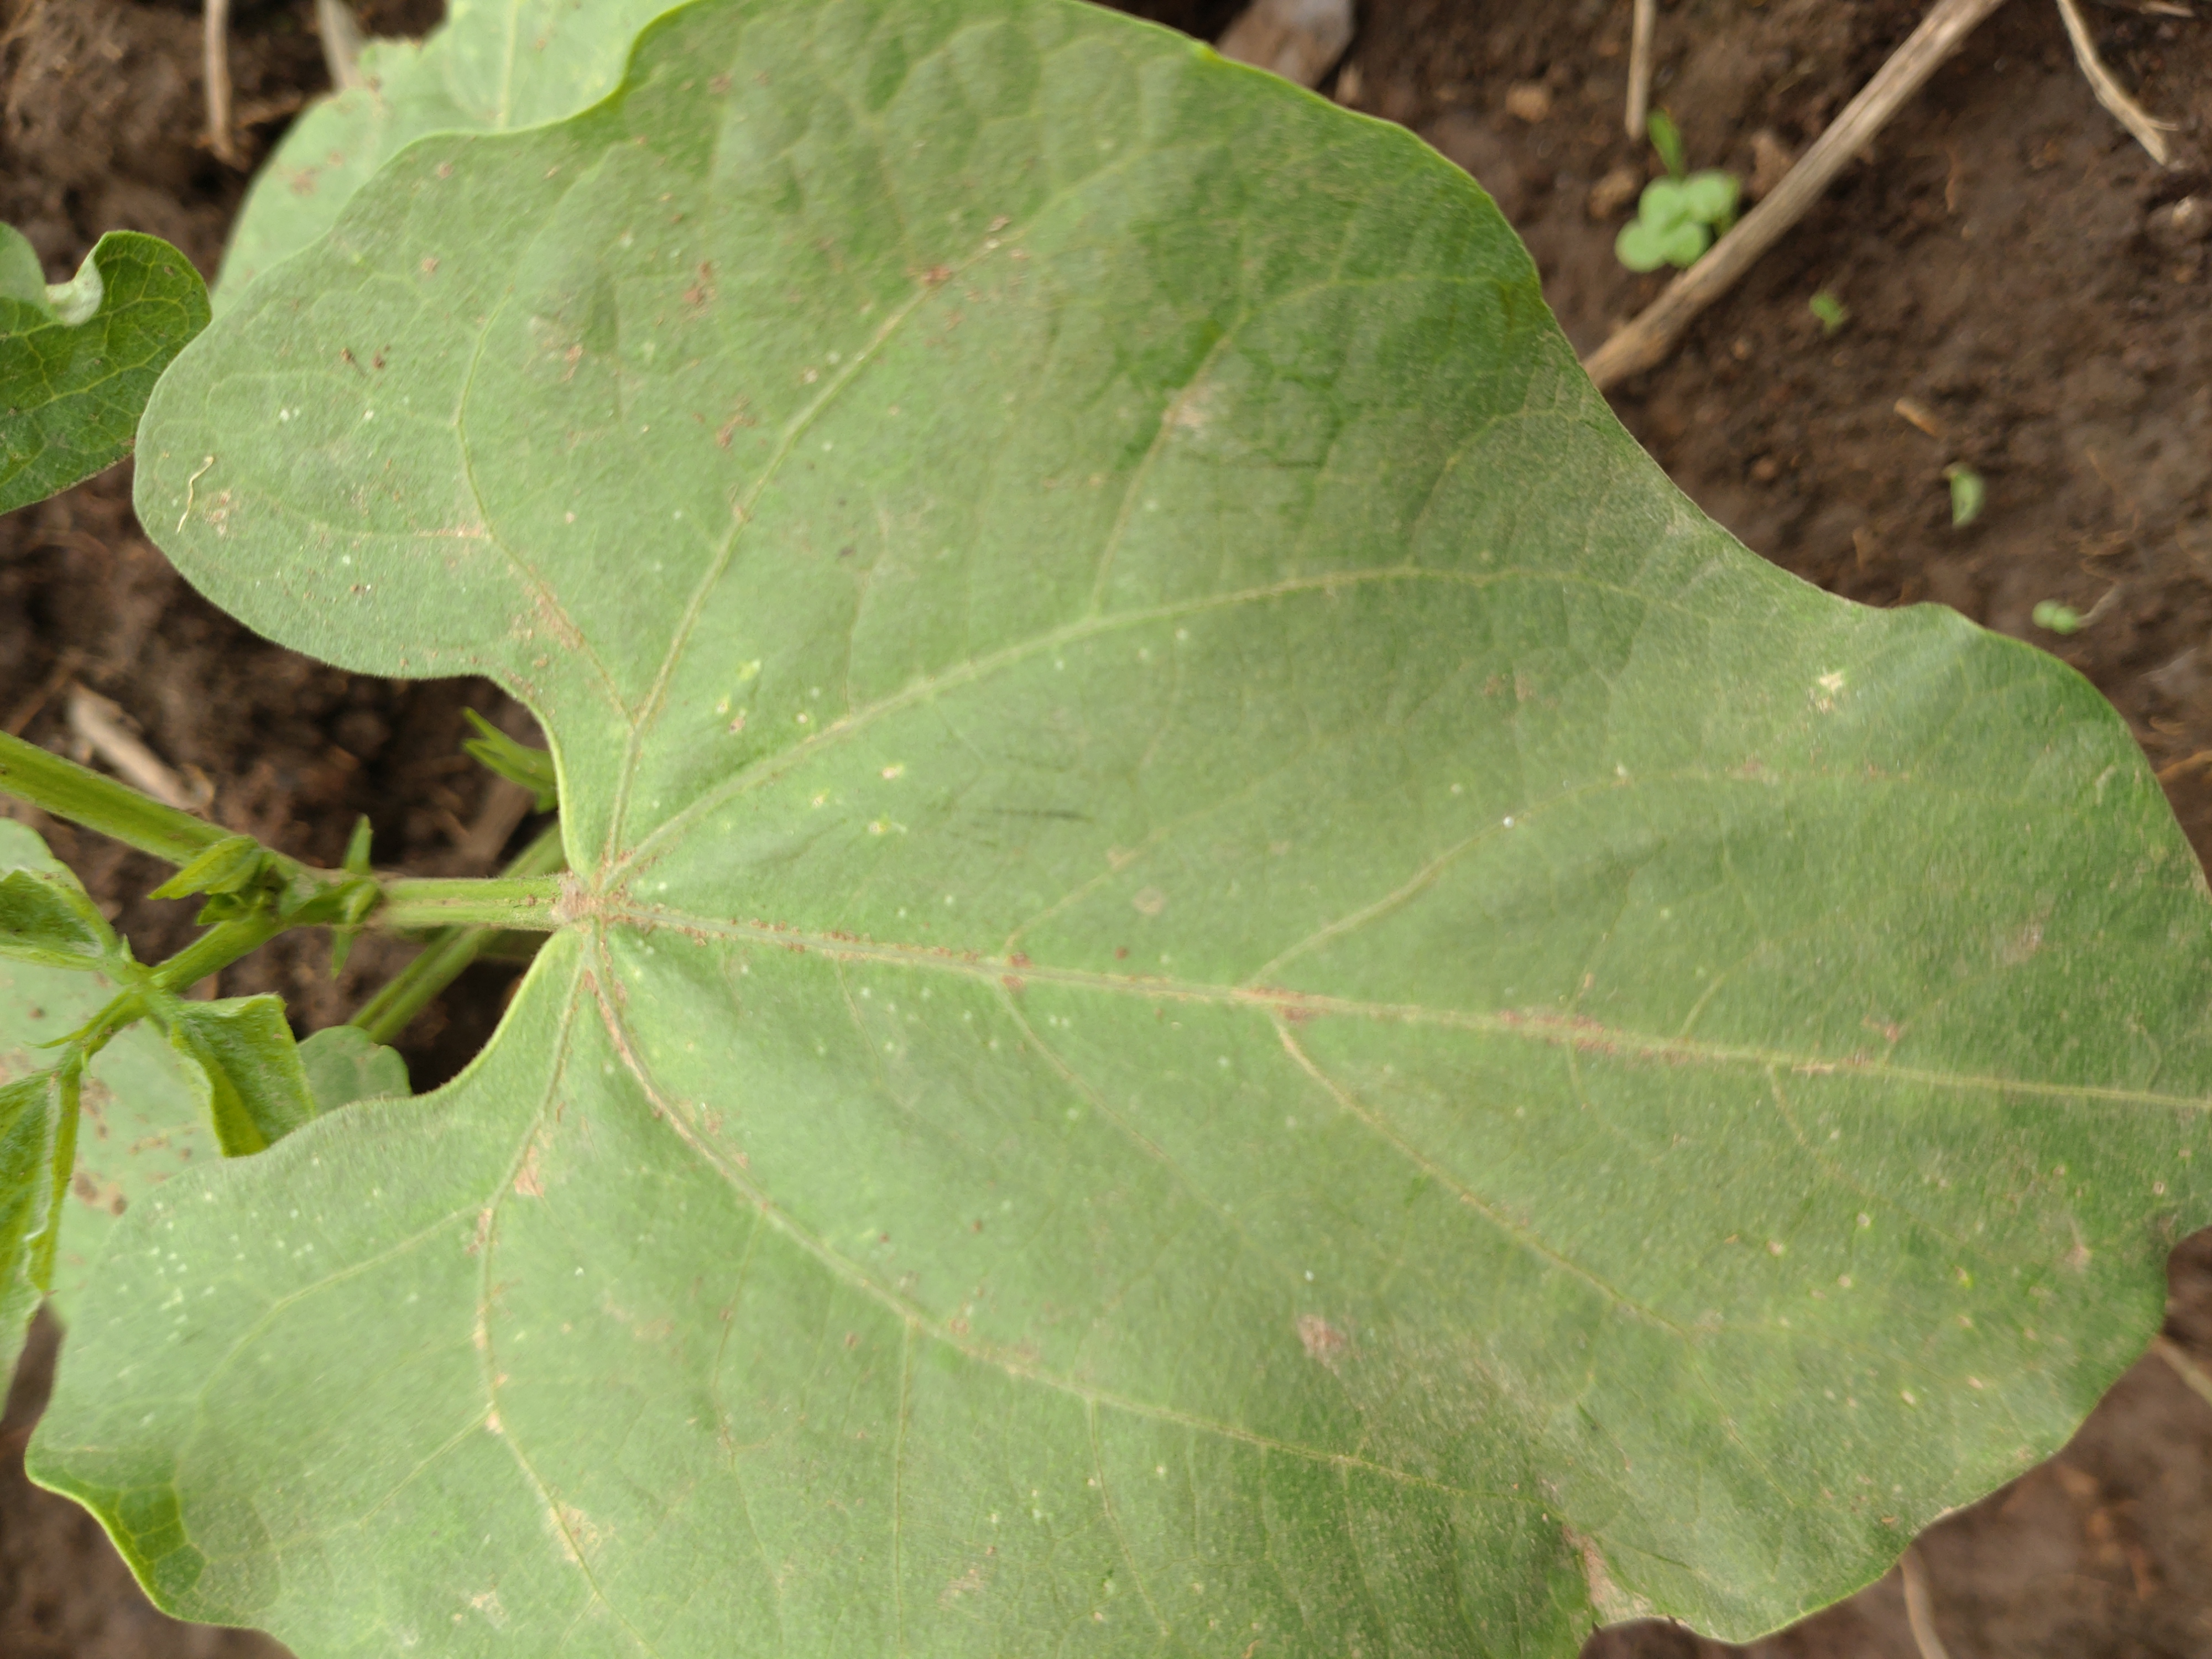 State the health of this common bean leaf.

healthy
